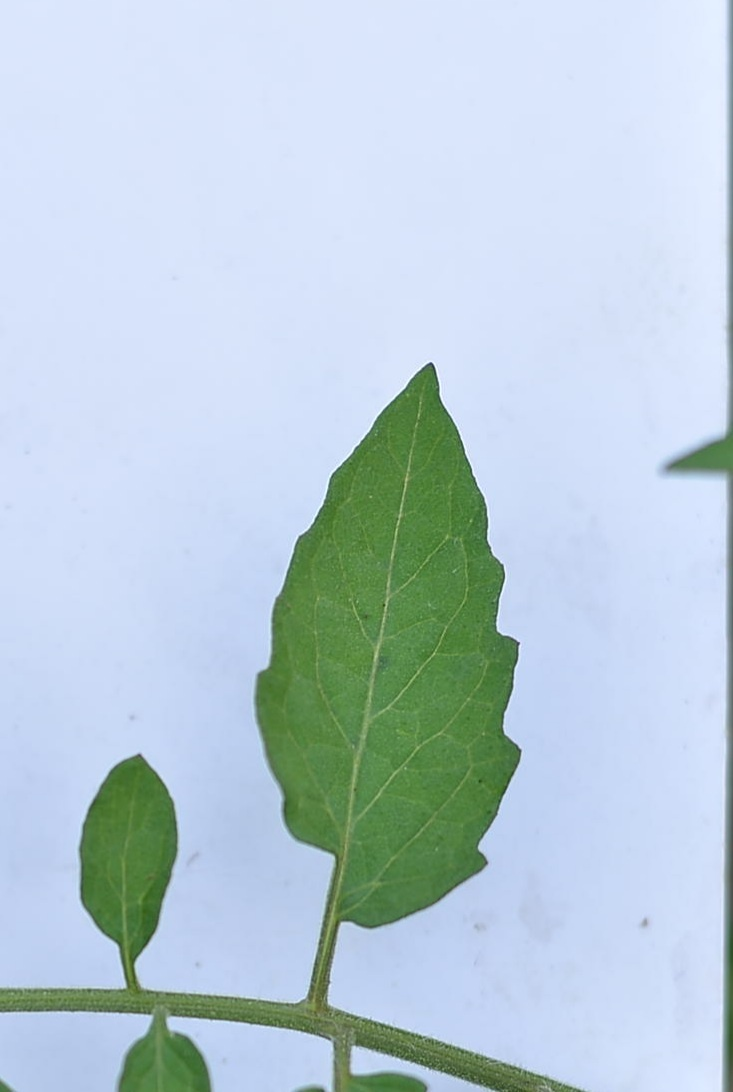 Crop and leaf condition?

tomato, healthy
